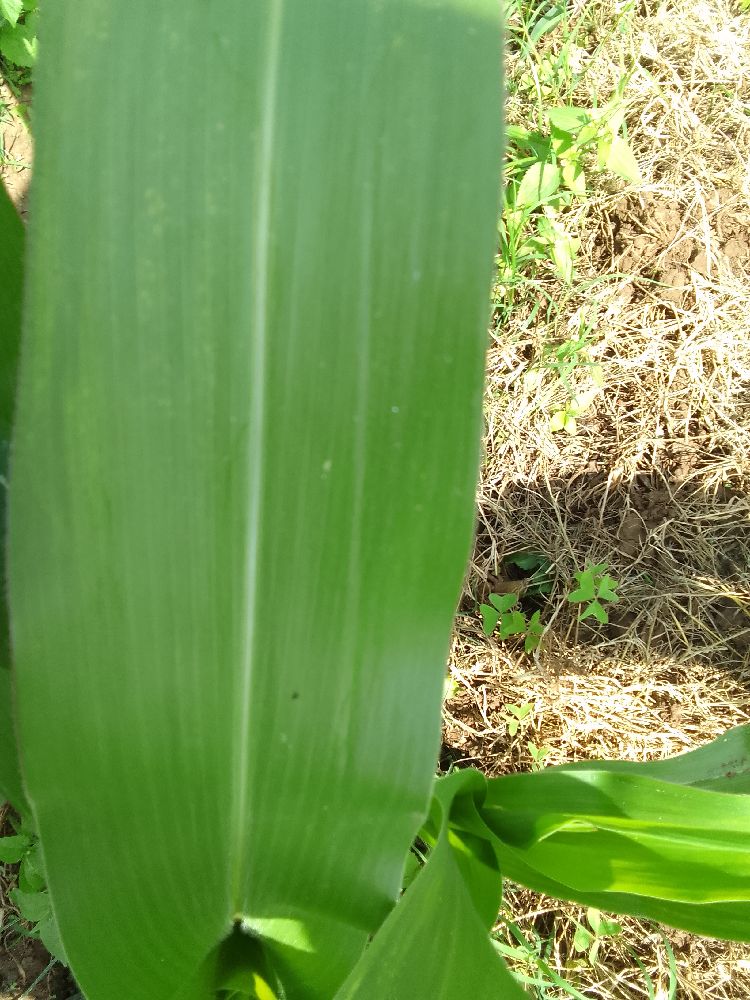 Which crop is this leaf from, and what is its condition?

maize, healthy
